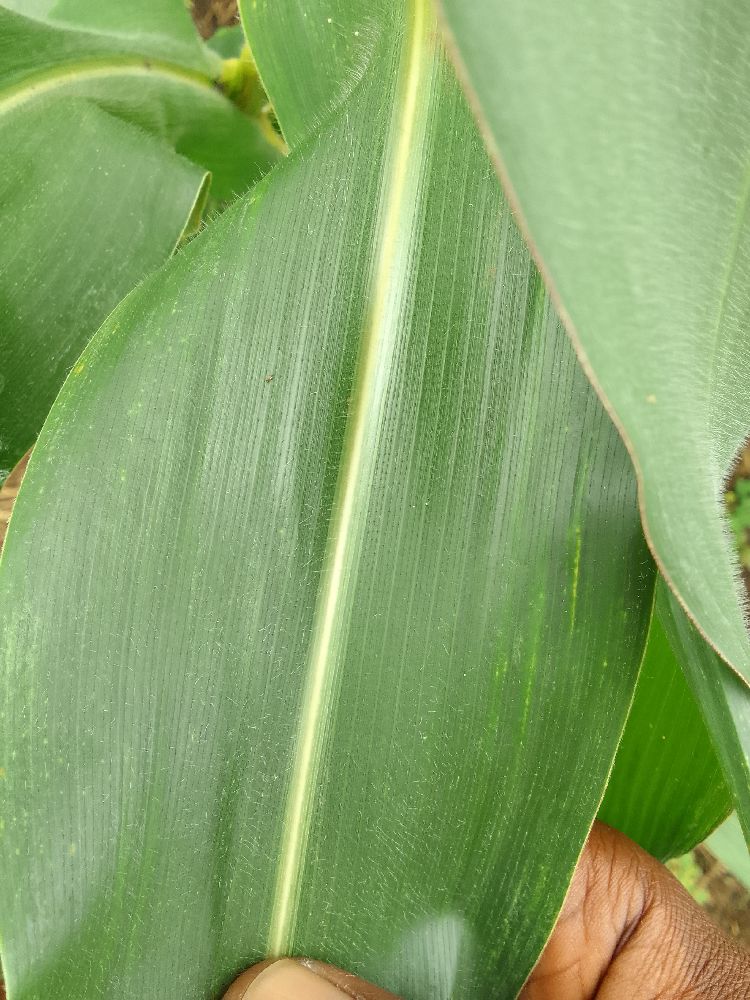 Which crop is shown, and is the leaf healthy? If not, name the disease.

maize, healthy
